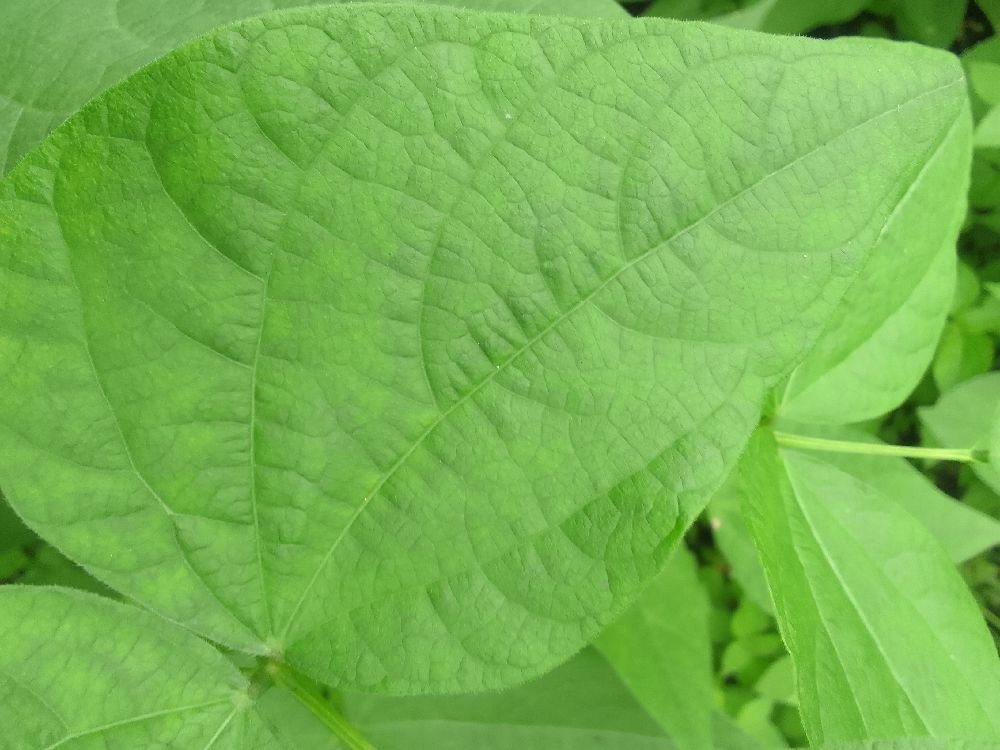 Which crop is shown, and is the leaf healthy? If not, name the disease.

common bean, healthy
